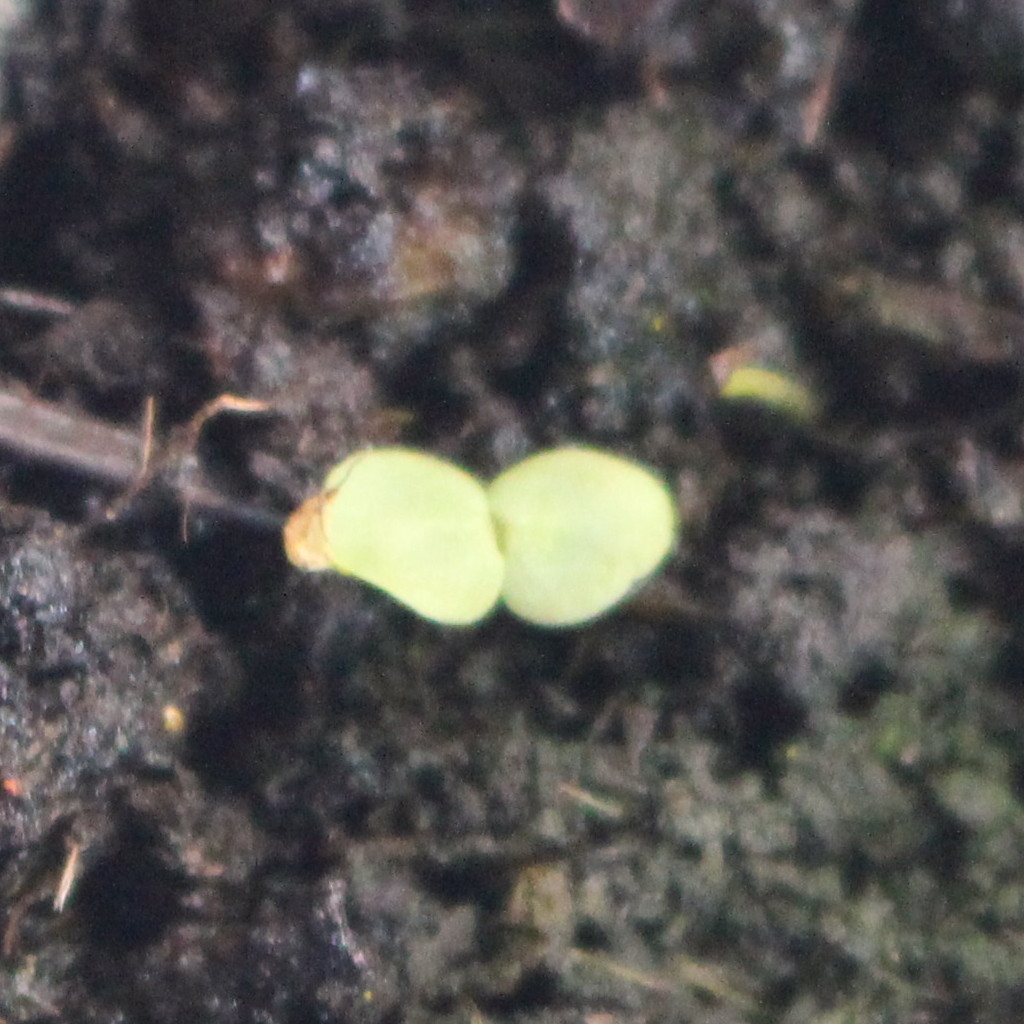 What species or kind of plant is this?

Veronica persica
